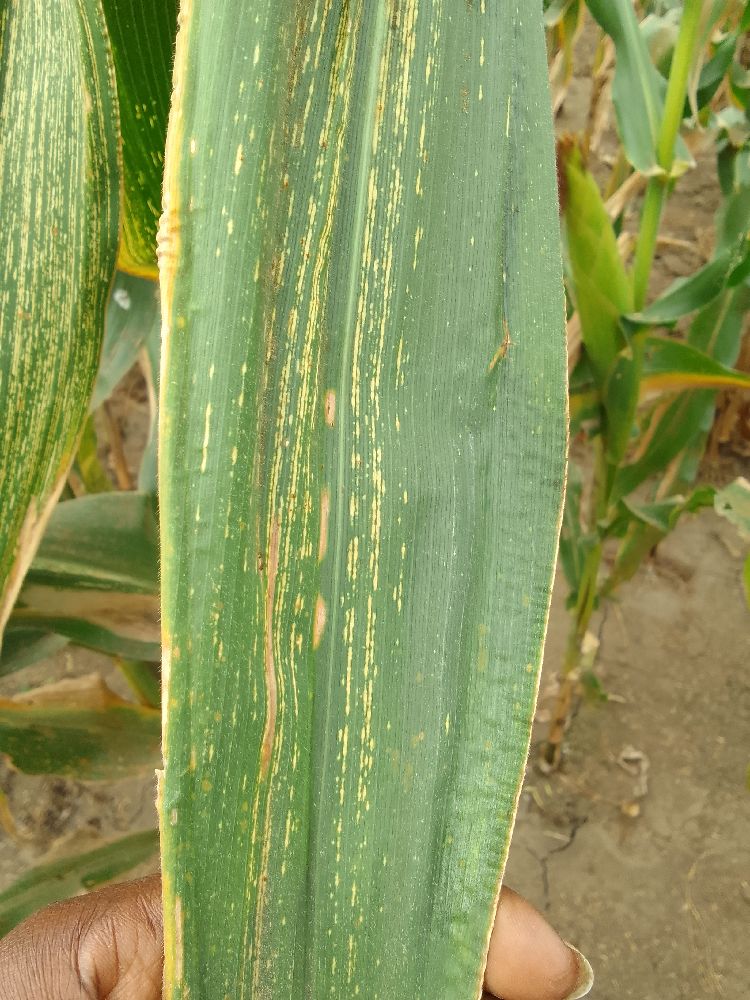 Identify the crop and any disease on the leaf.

maize, maize streak virus
